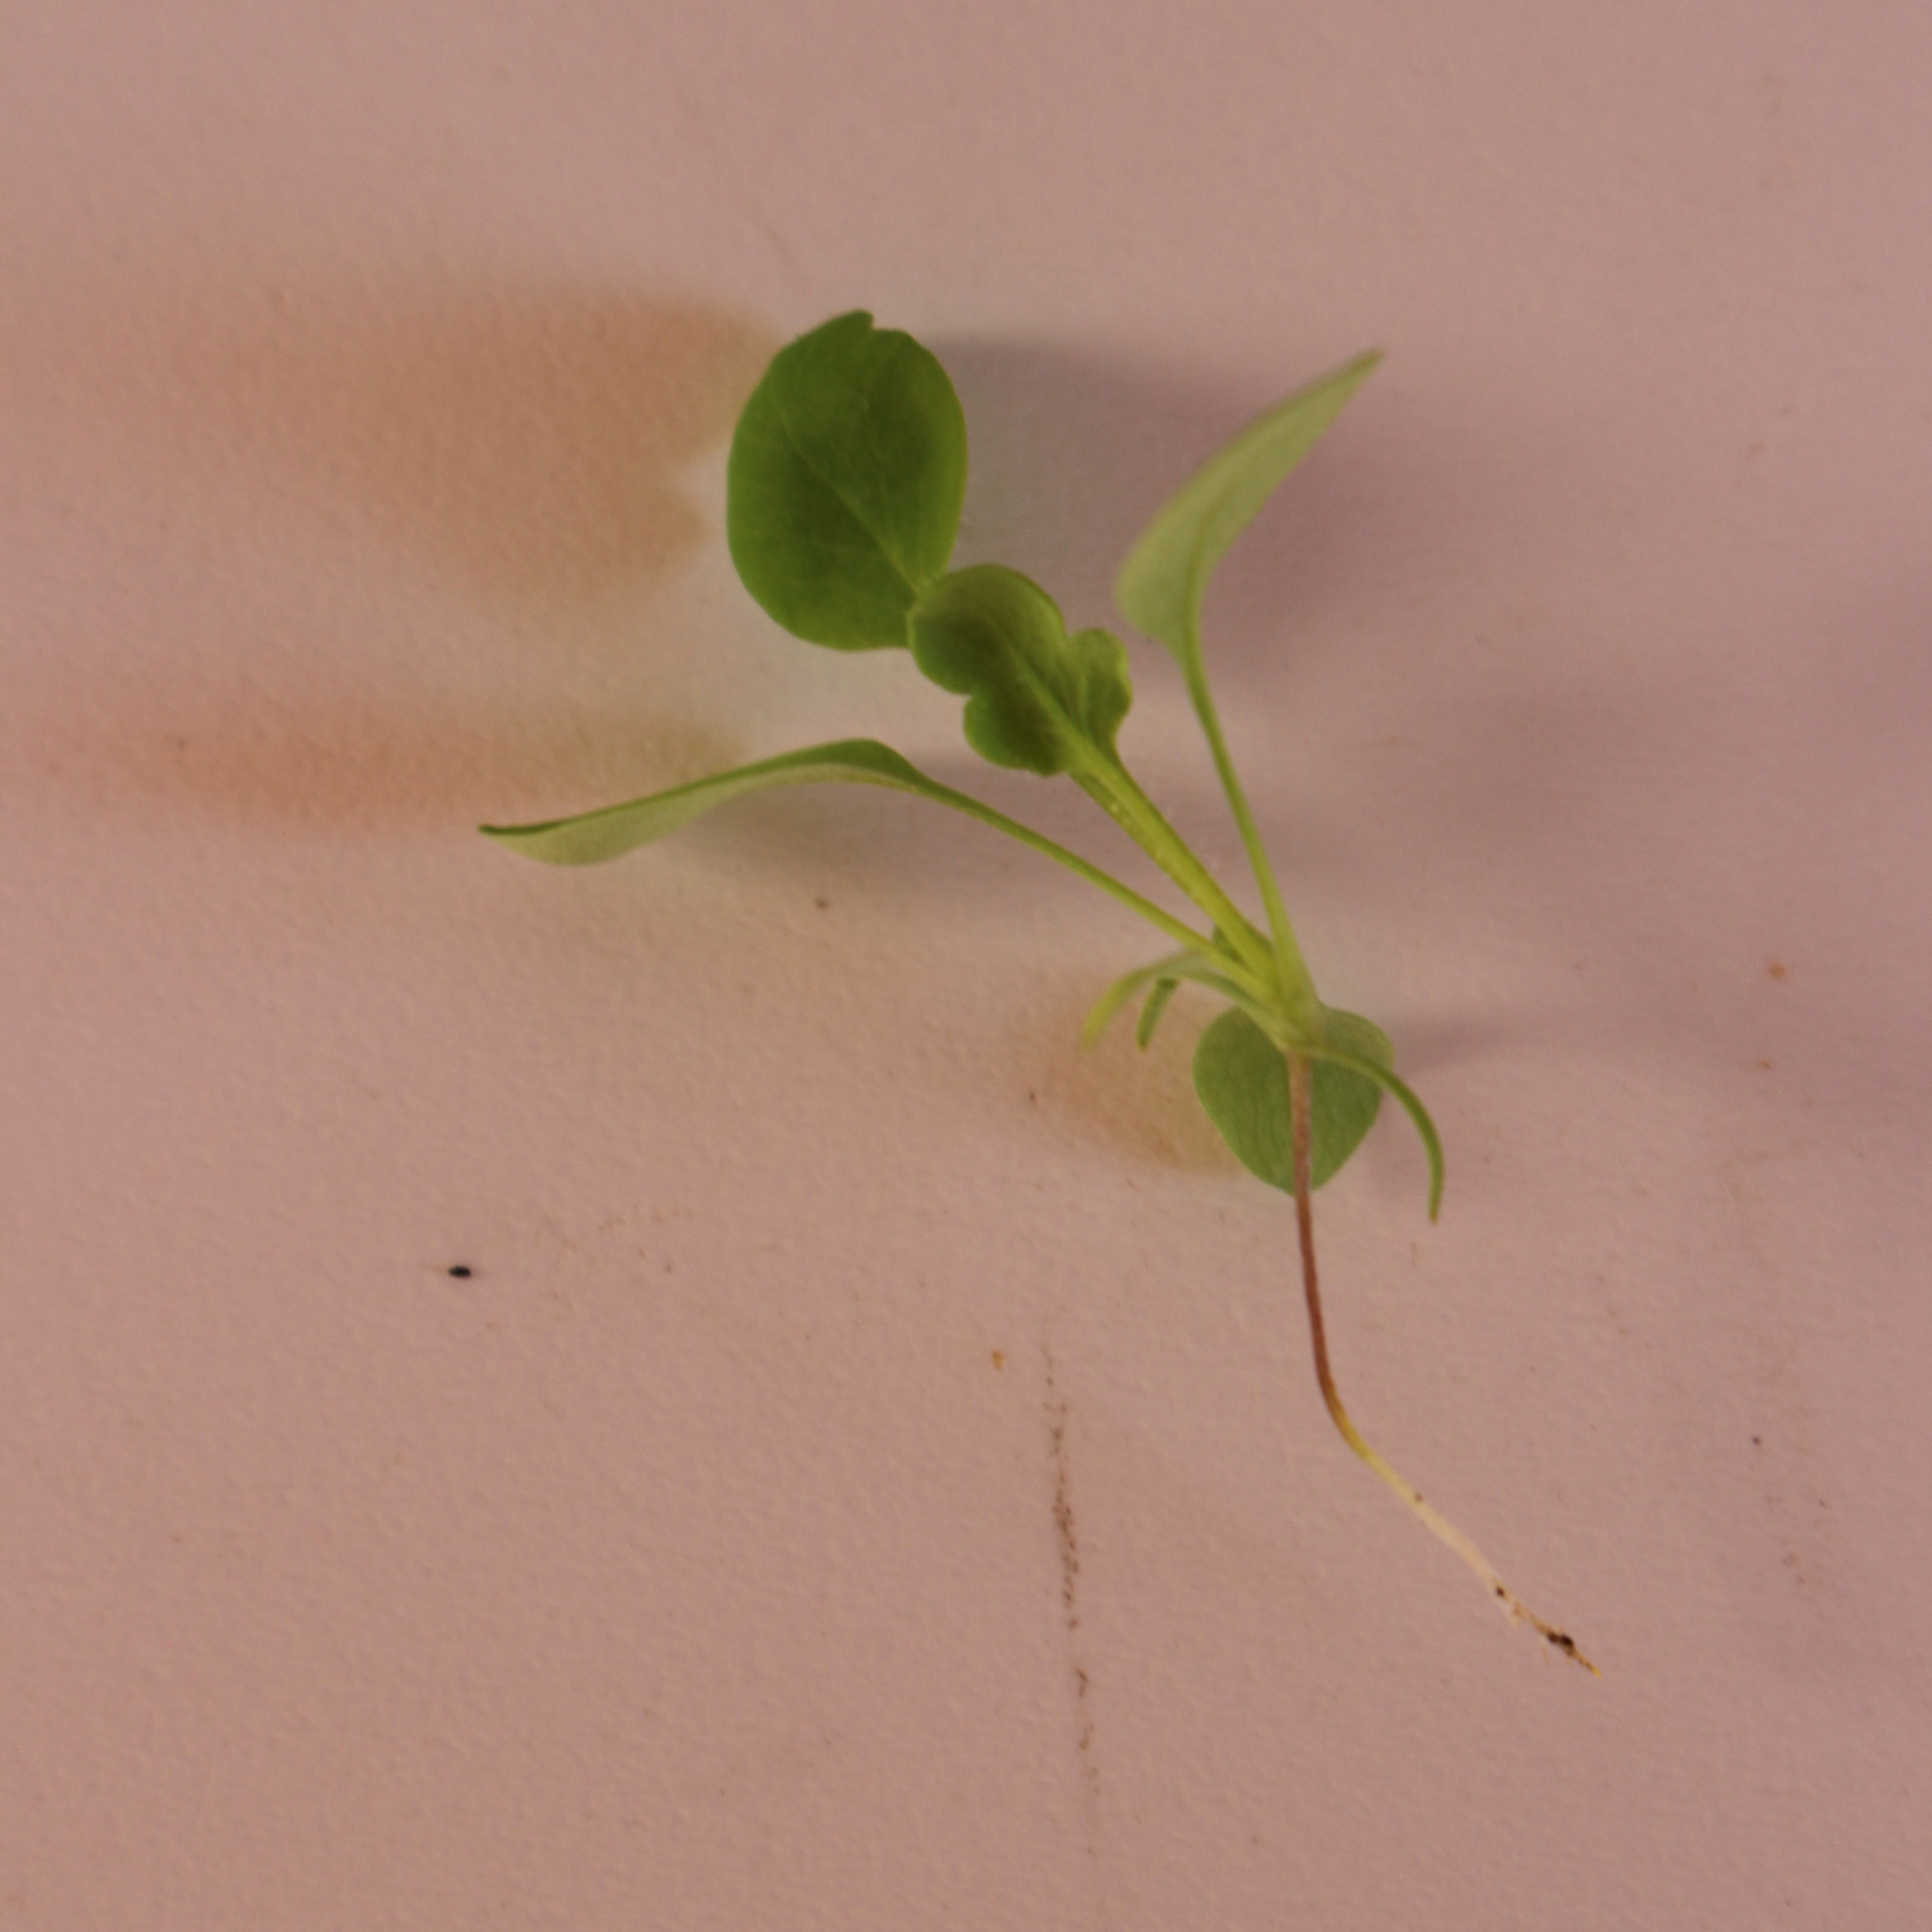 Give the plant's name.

Papaver rhoeas
